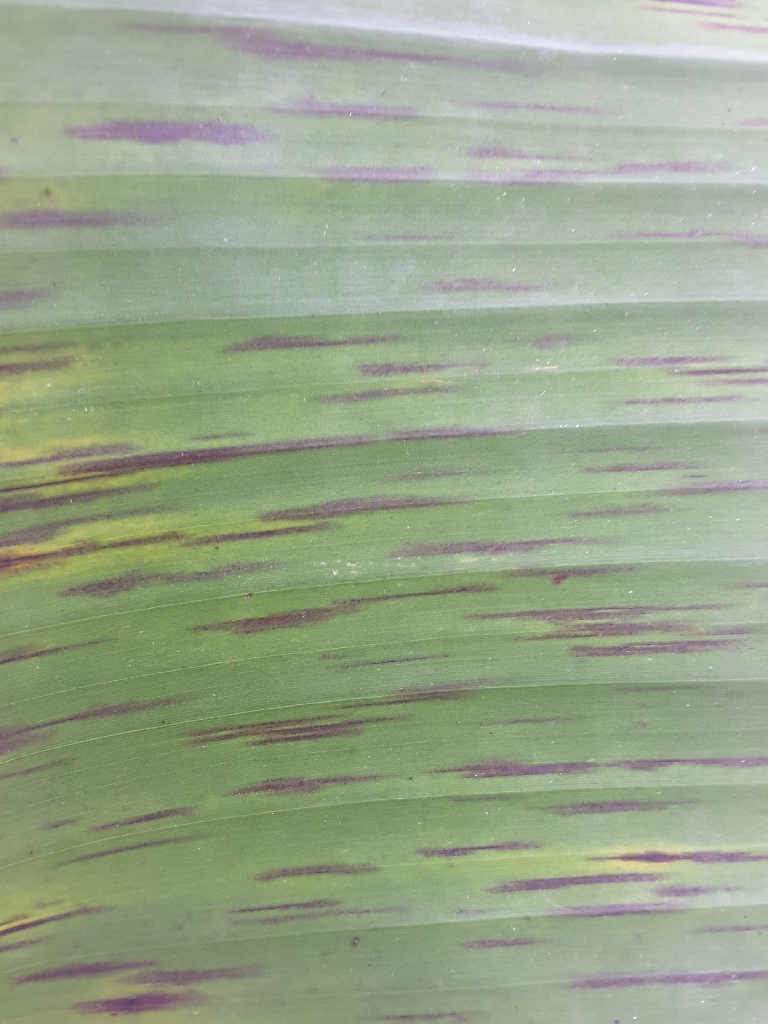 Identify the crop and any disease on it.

banana, black sigatoka
